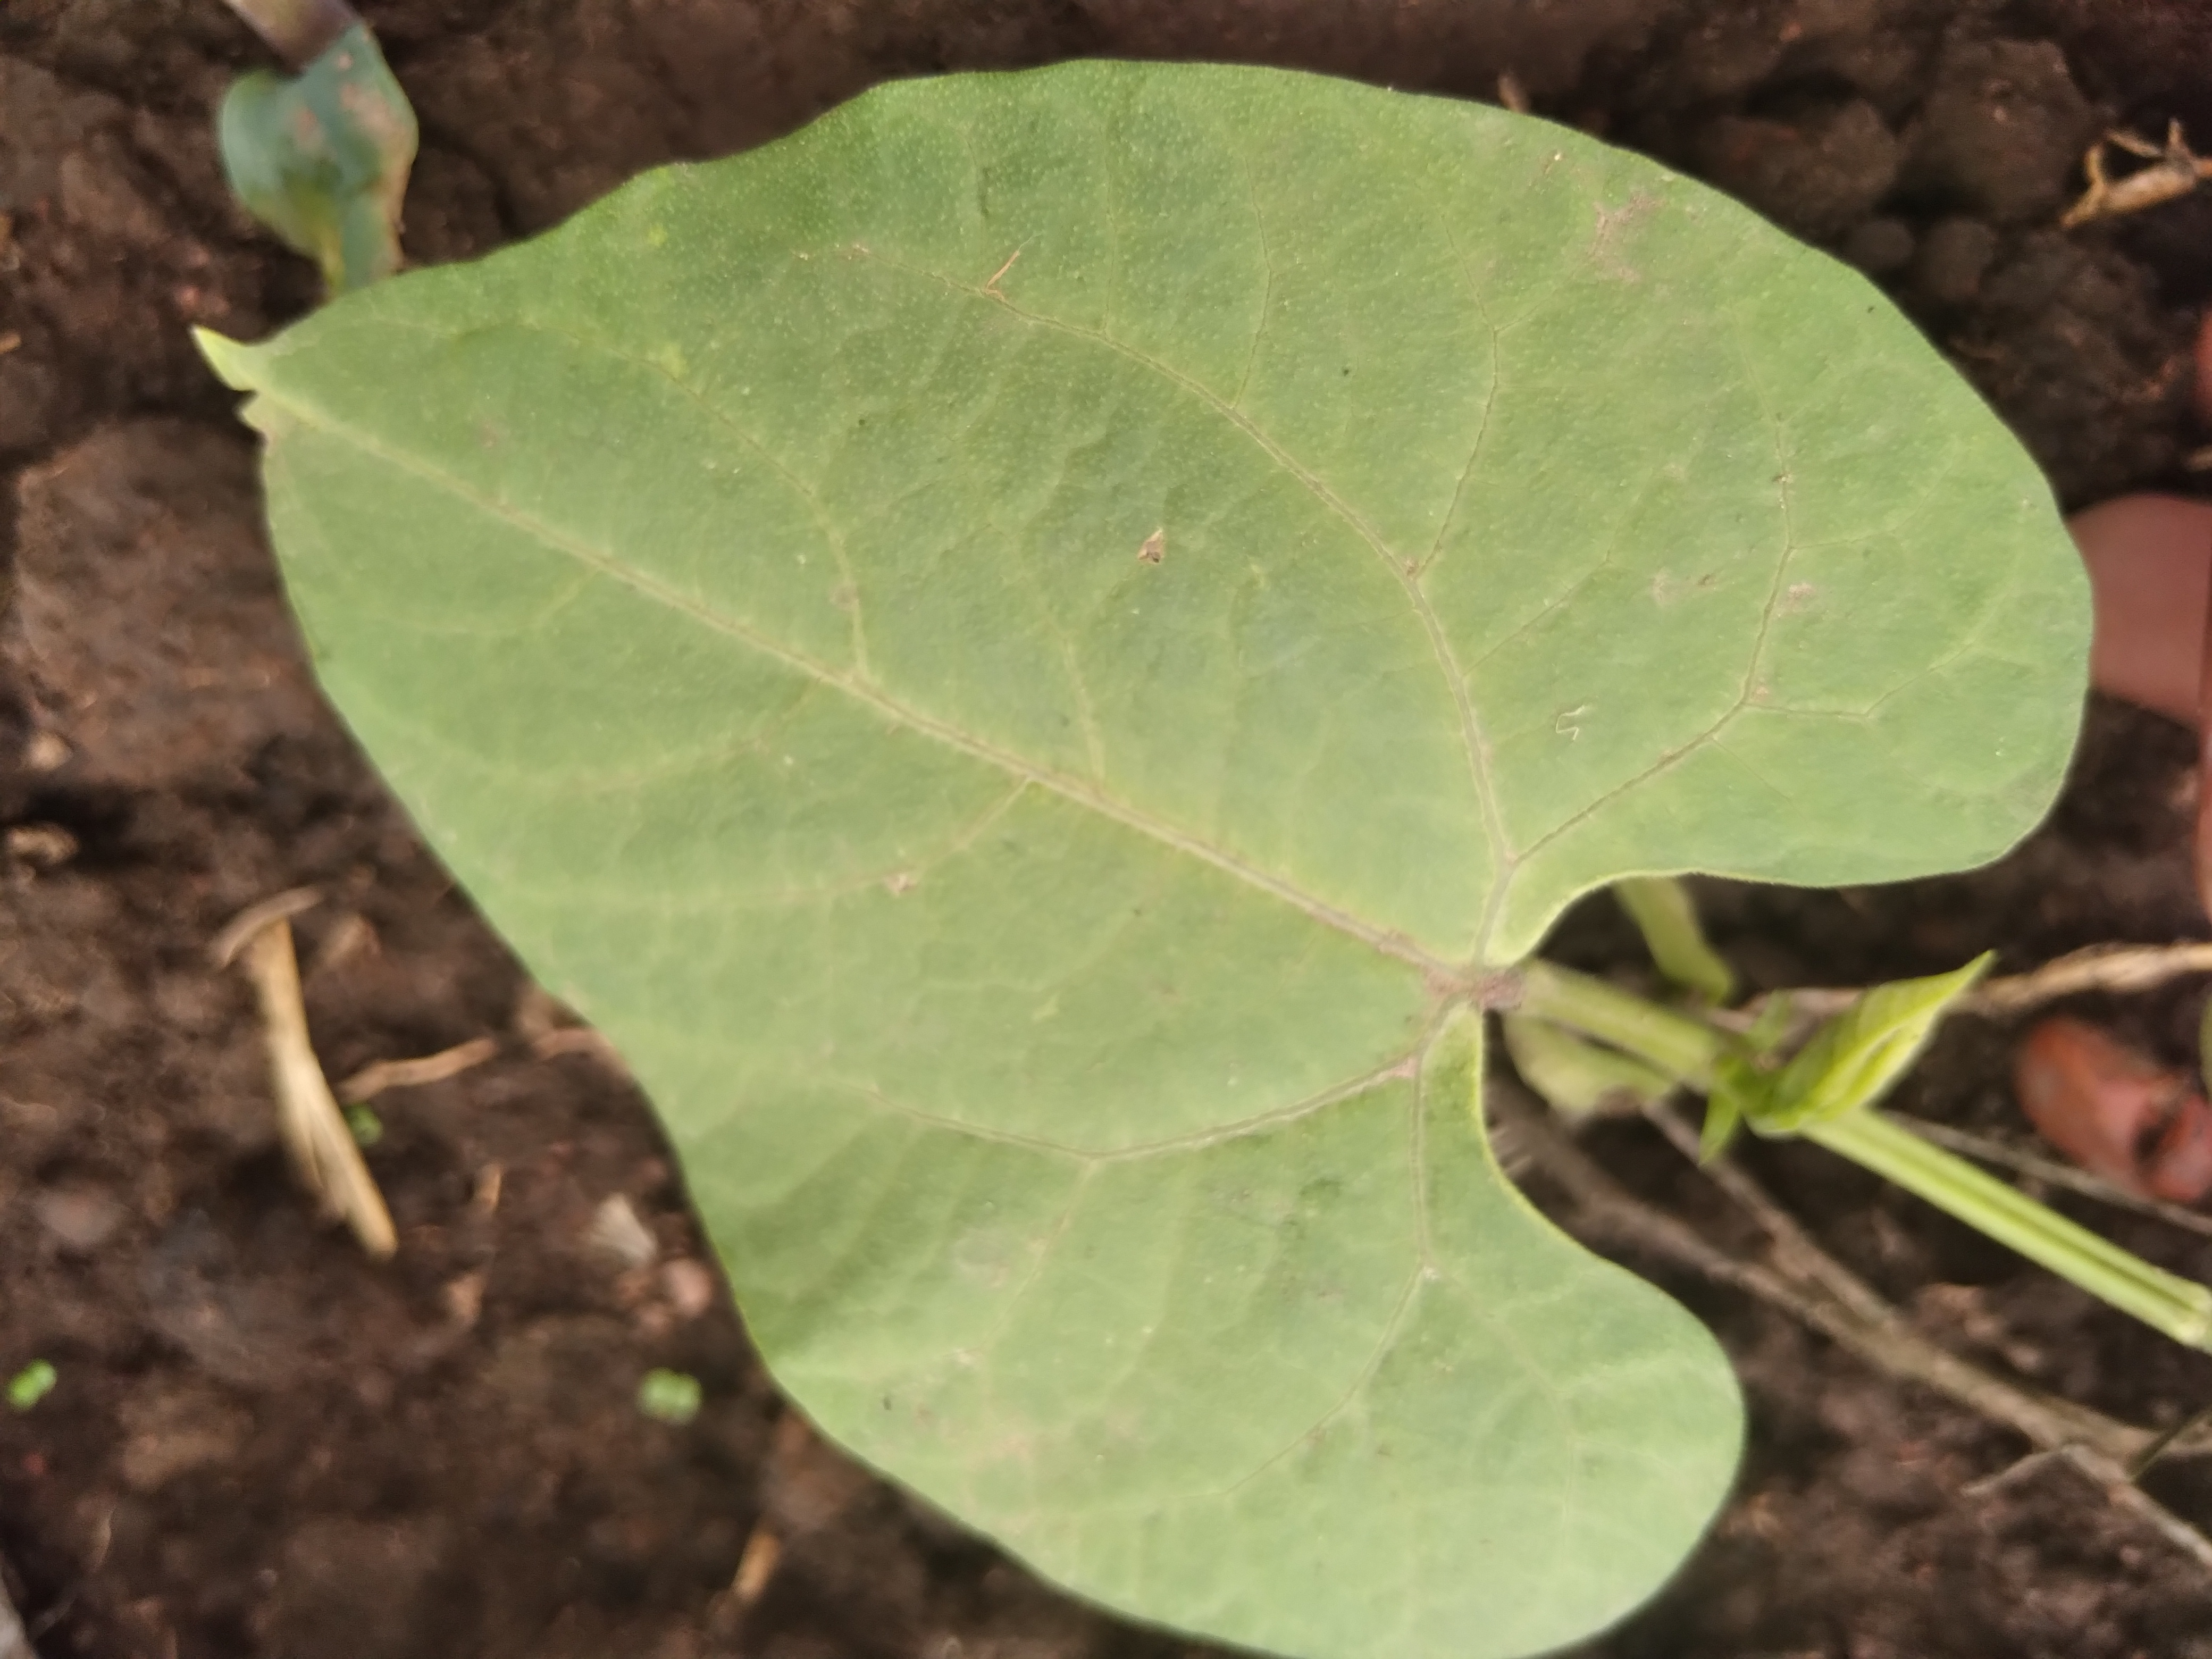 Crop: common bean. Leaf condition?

healthy
